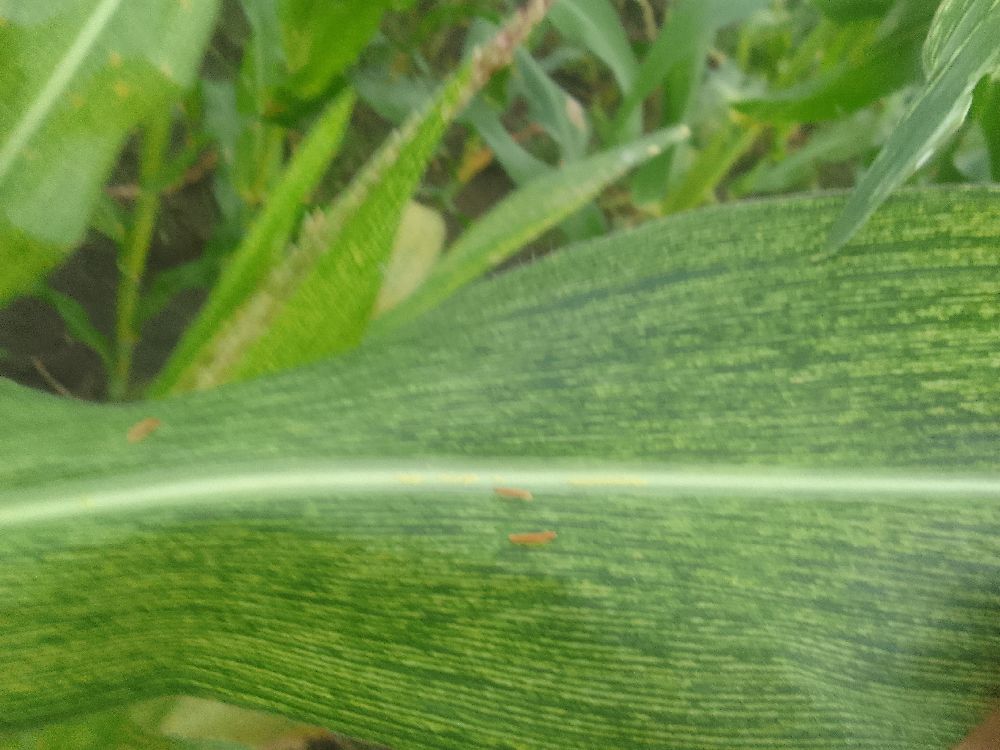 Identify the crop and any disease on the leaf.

maize, maize streak virus
